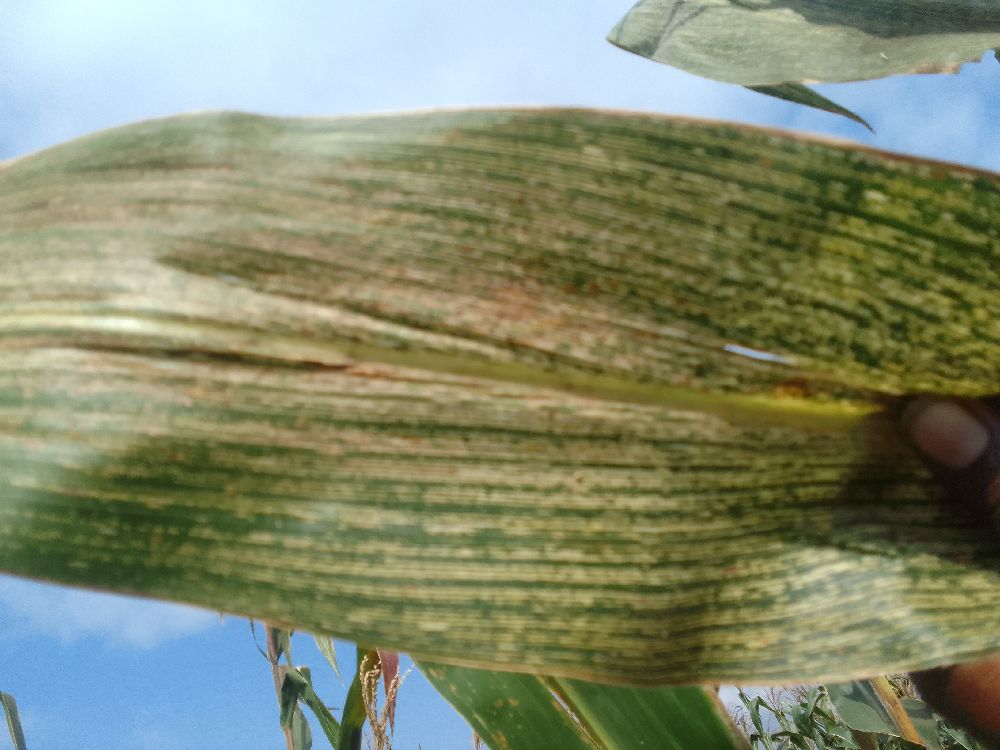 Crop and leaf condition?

maize, maize streak virus
